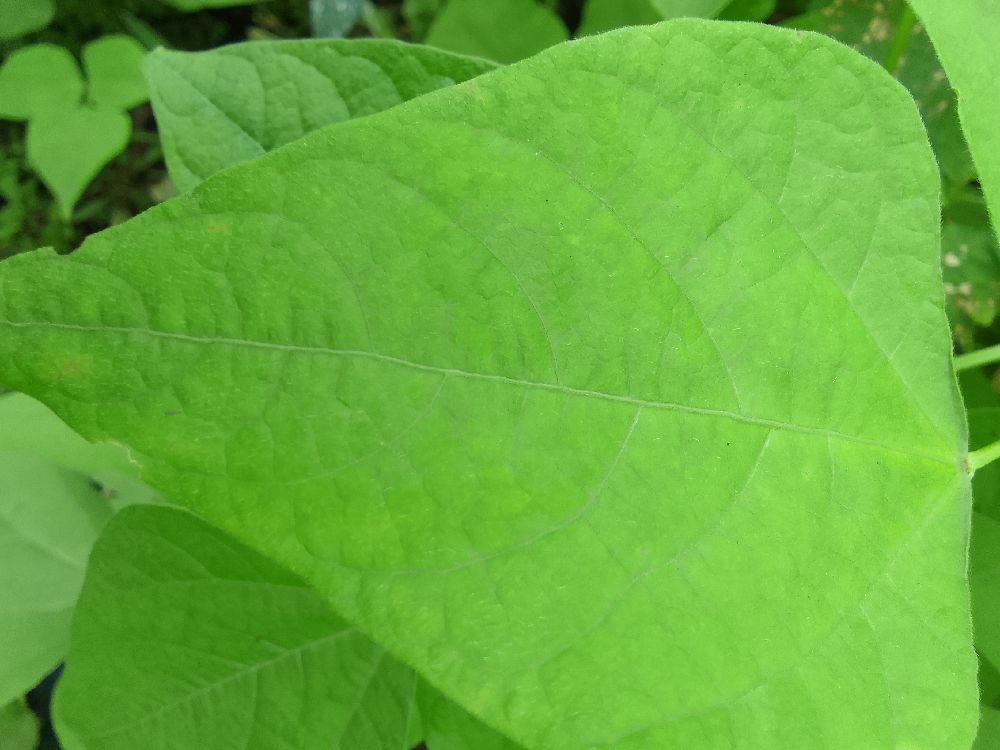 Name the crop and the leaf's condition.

common bean, healthy
